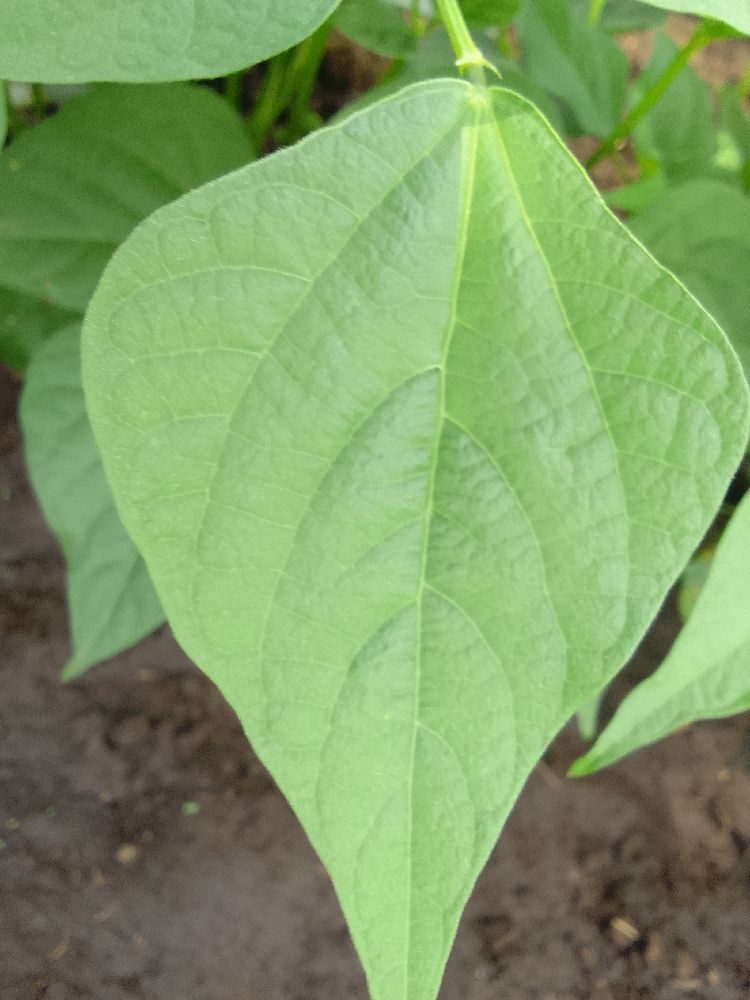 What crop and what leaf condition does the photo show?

common bean, healthy
